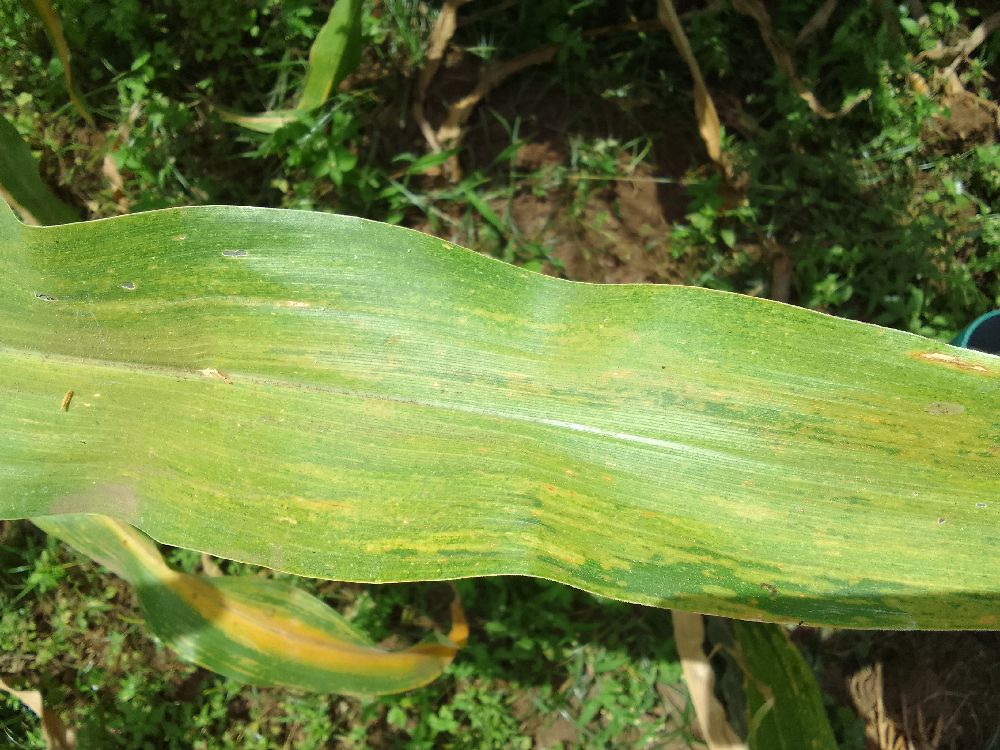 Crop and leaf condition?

maize, maize lethal necrosis
